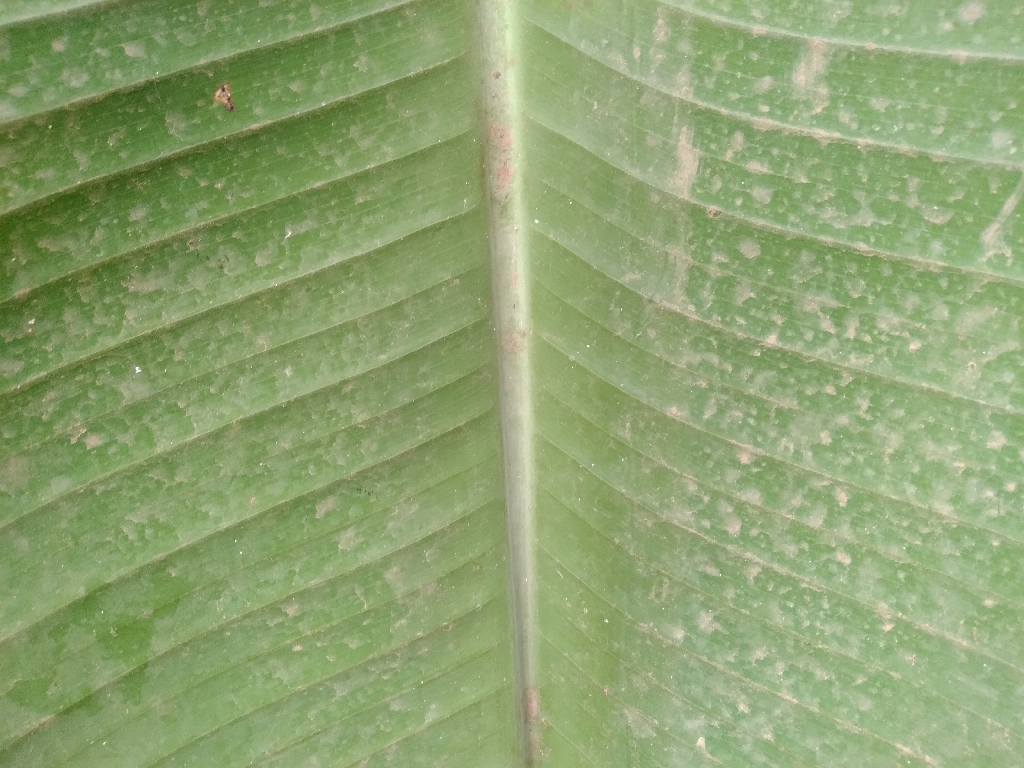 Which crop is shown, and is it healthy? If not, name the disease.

banana, healthy
